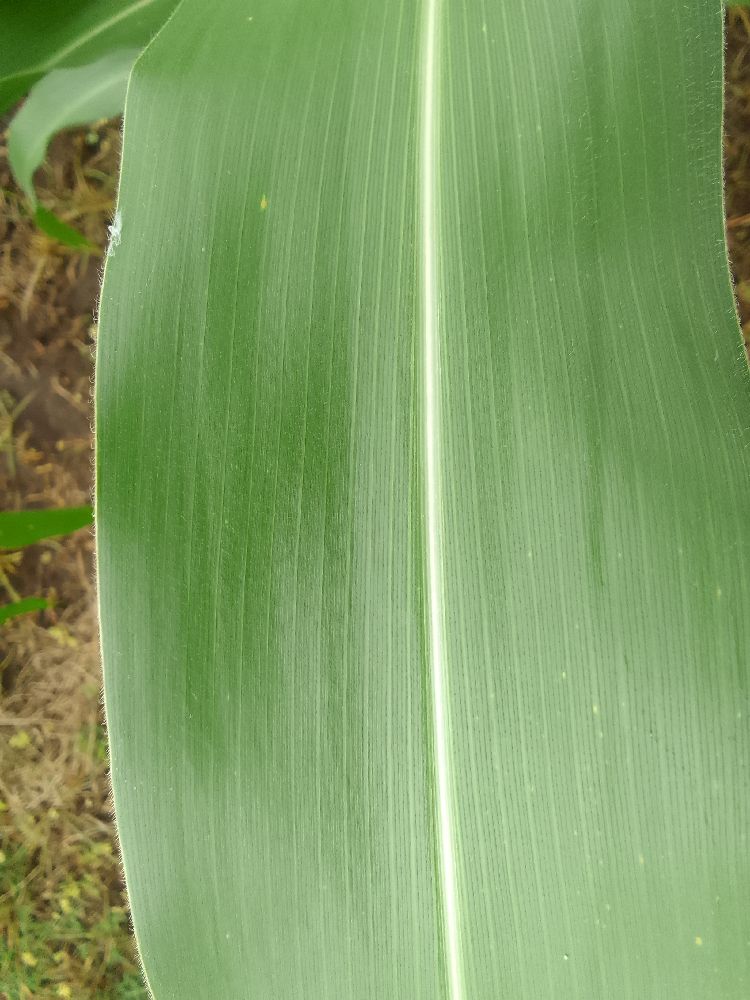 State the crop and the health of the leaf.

maize, healthy
